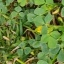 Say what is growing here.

unstructured weed
